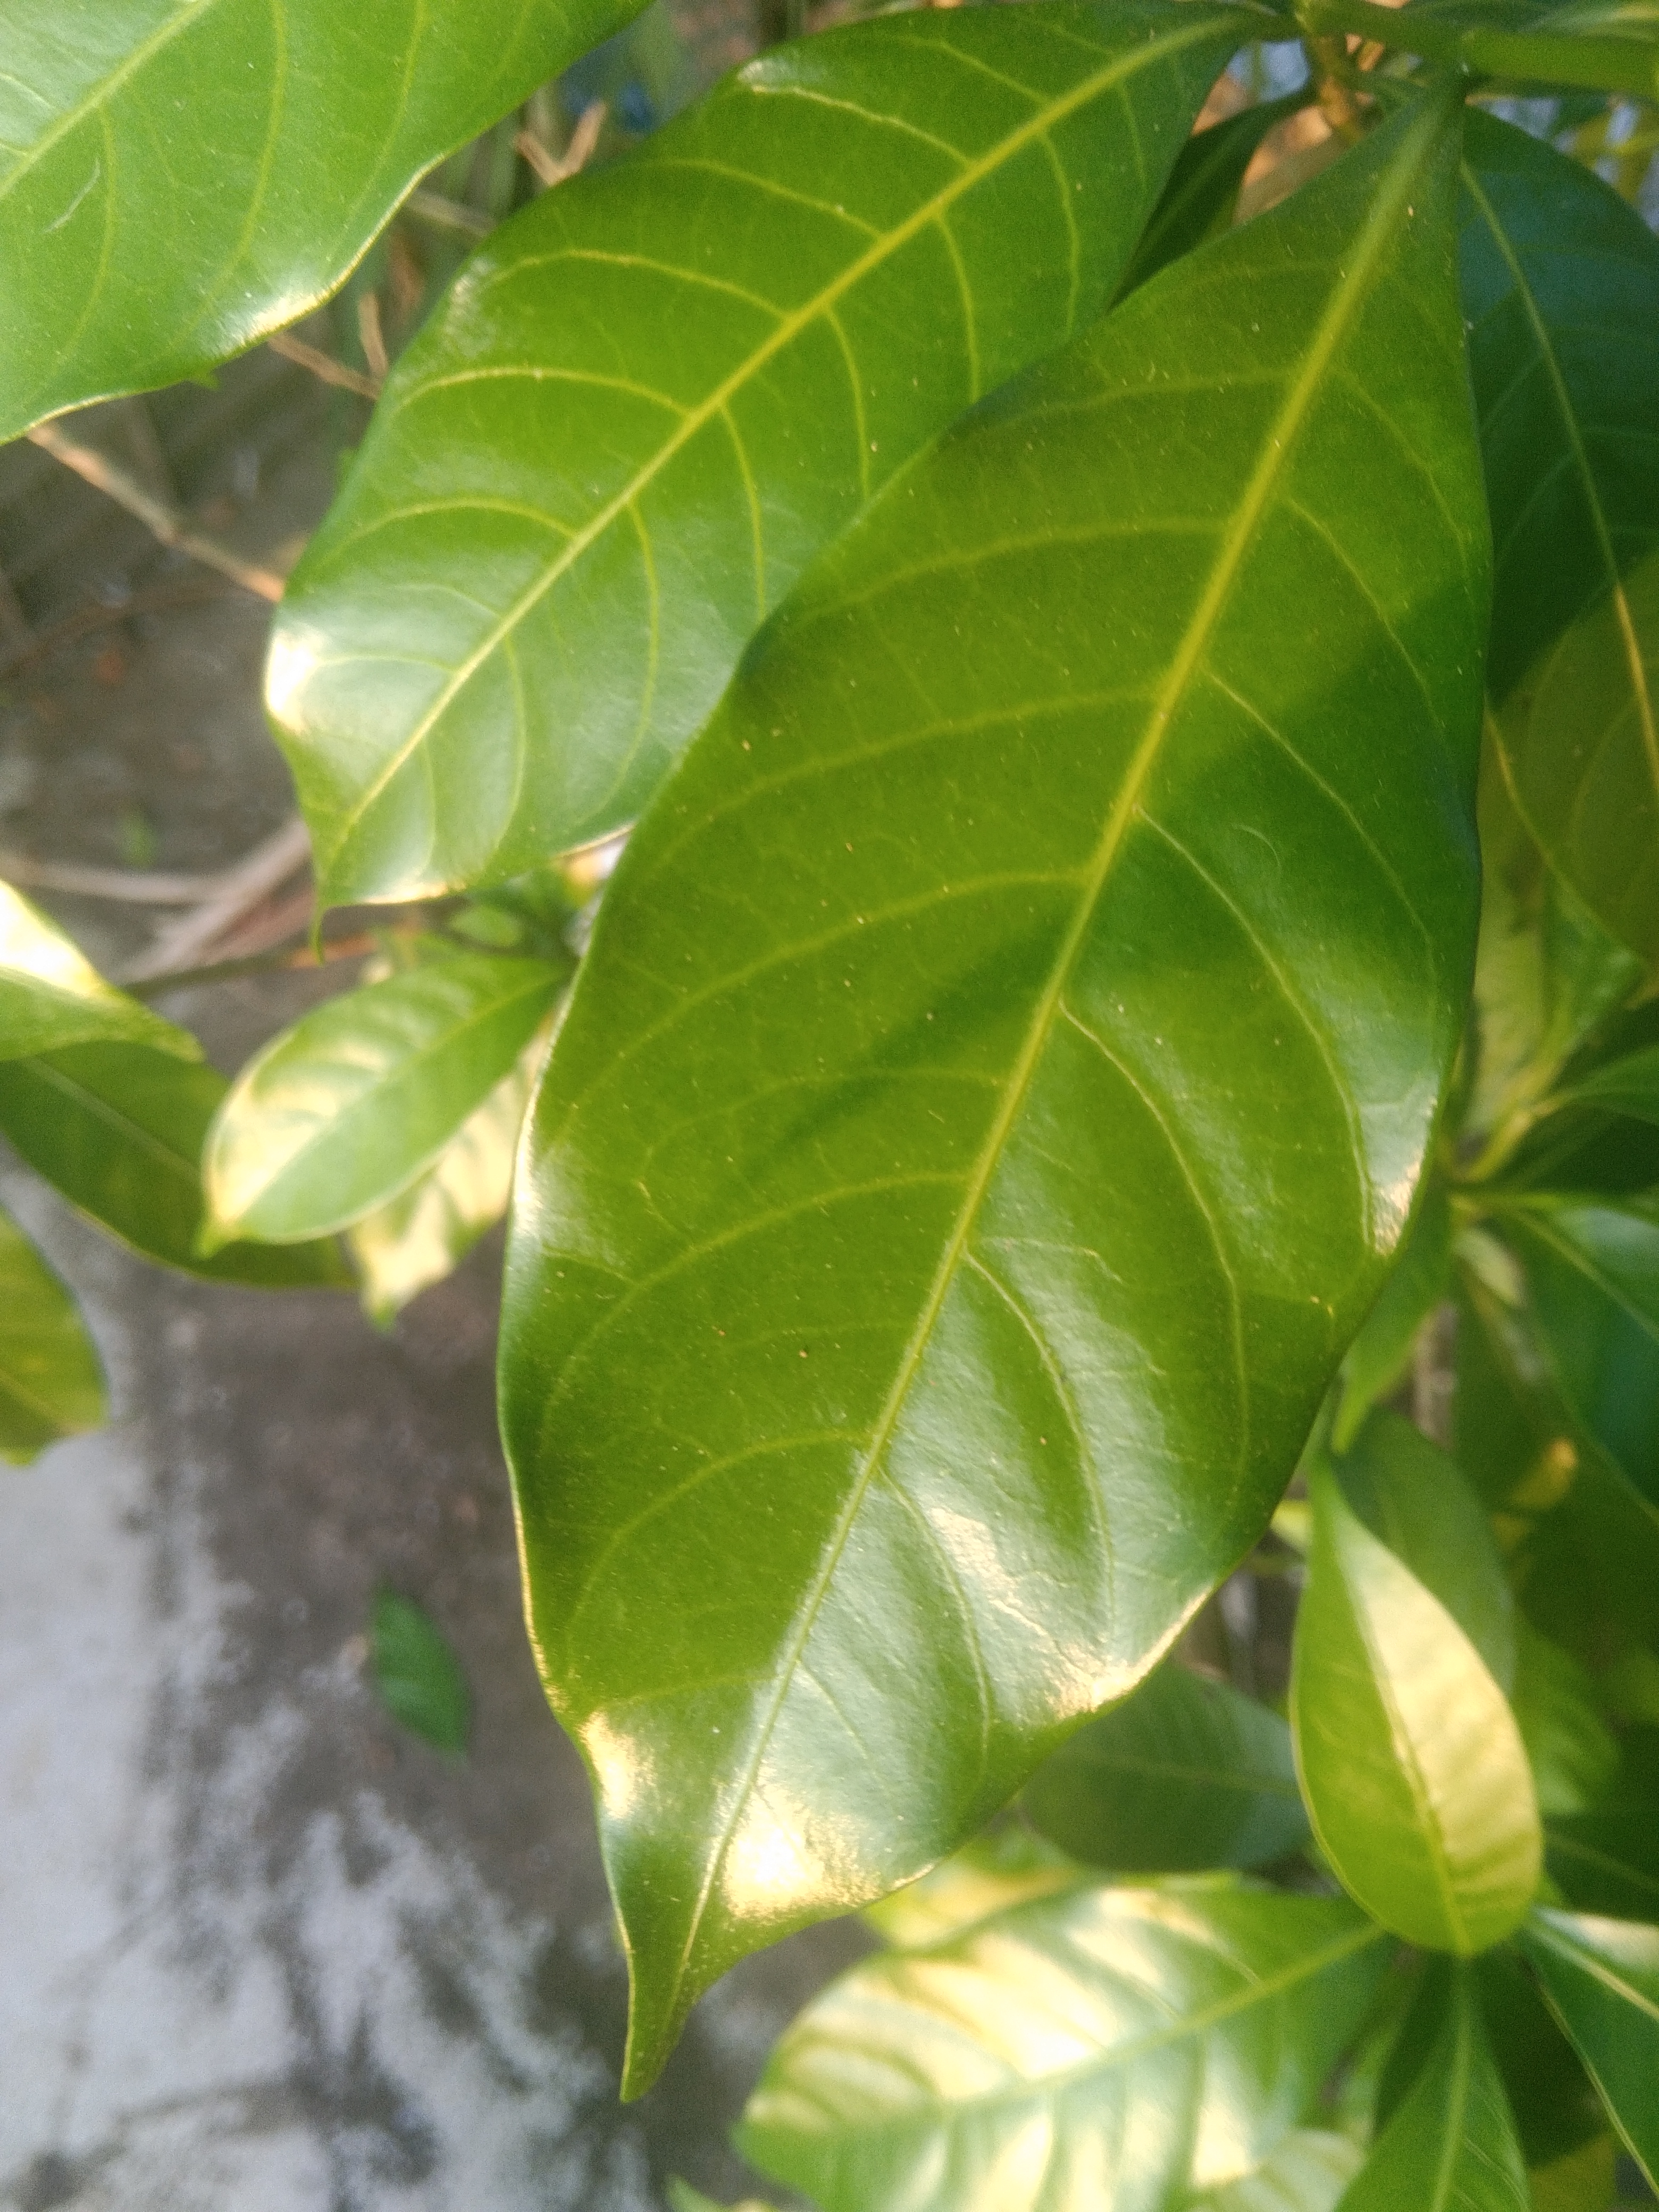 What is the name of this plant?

togor
